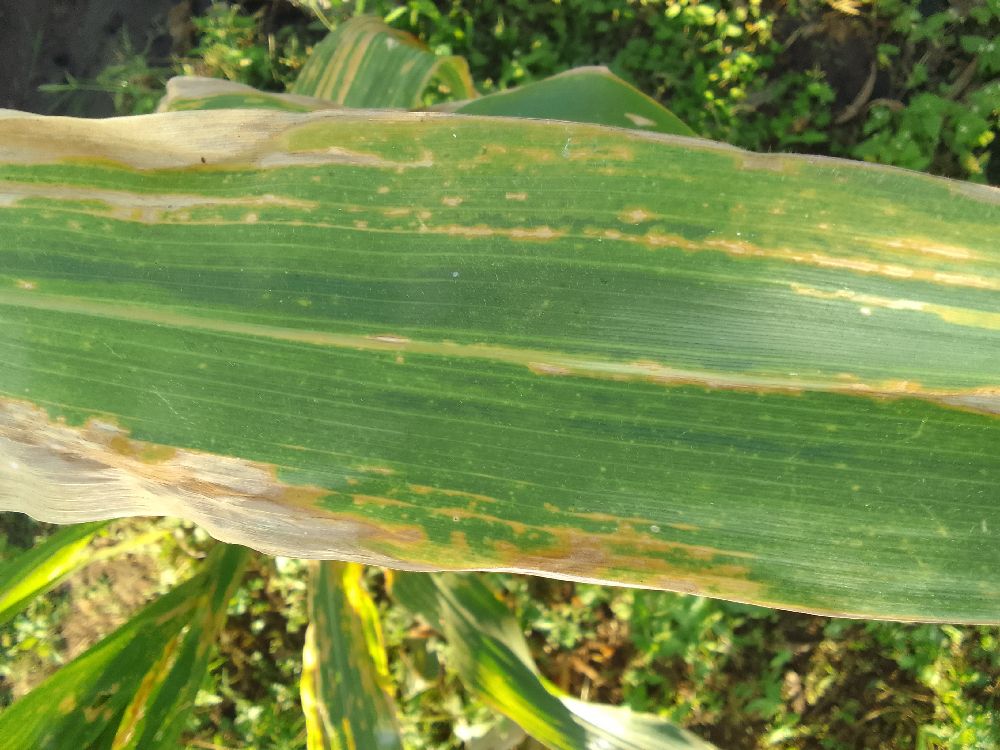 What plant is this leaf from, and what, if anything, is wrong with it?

maize, maize lethal necrosis
